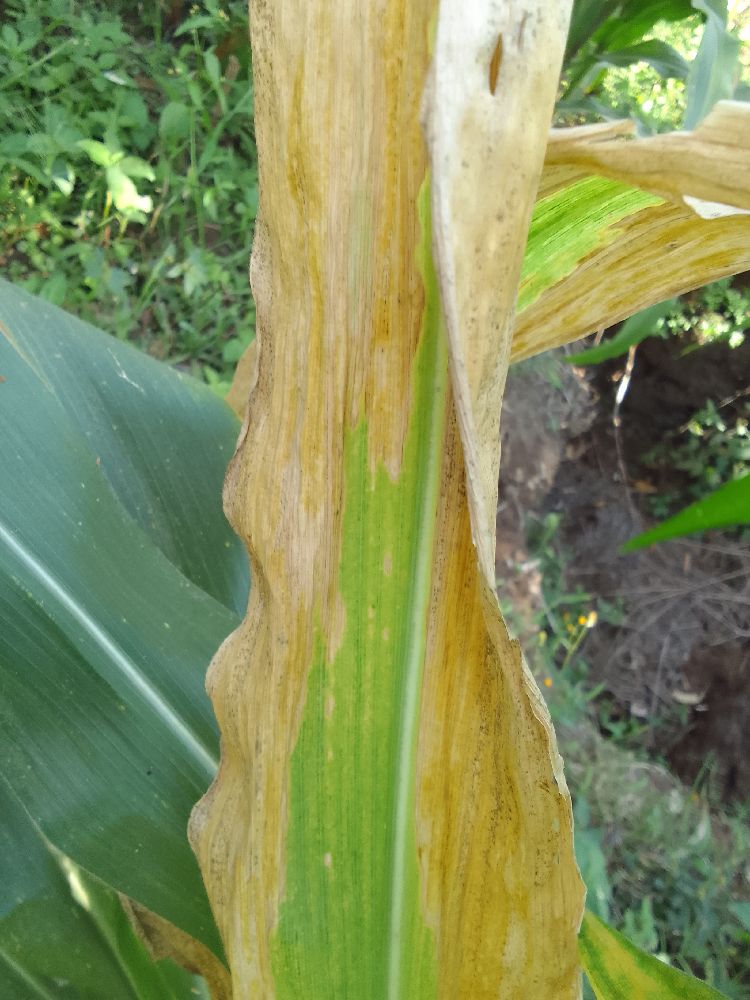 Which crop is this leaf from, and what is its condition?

maize, maize lethal necrosis
